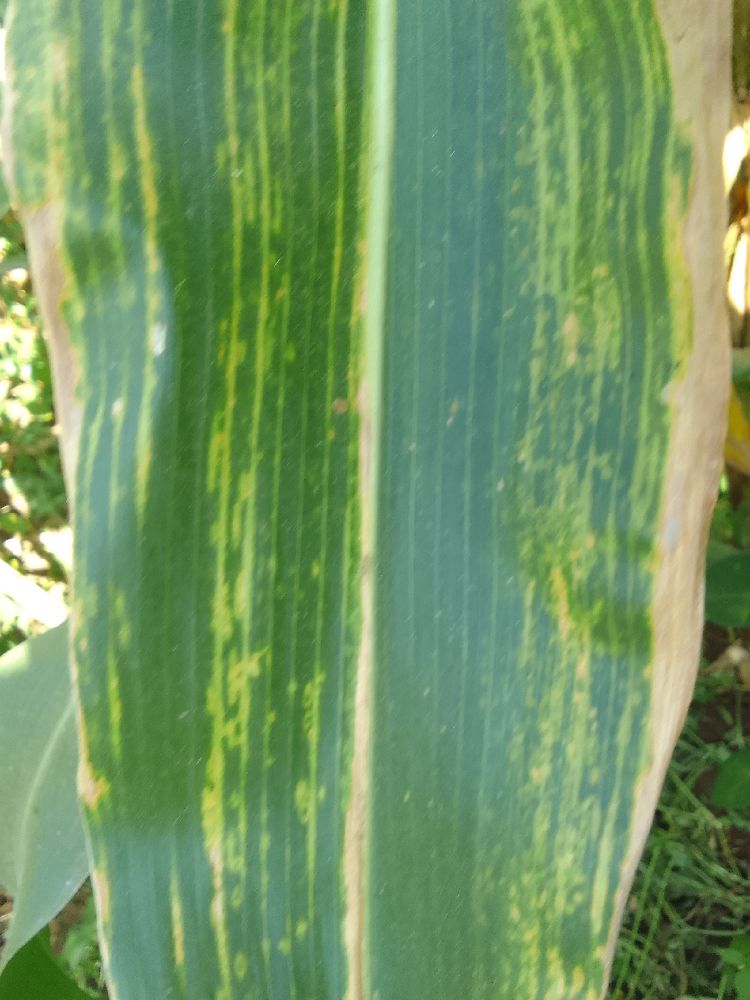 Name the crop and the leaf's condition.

maize, maize lethal necrosis
